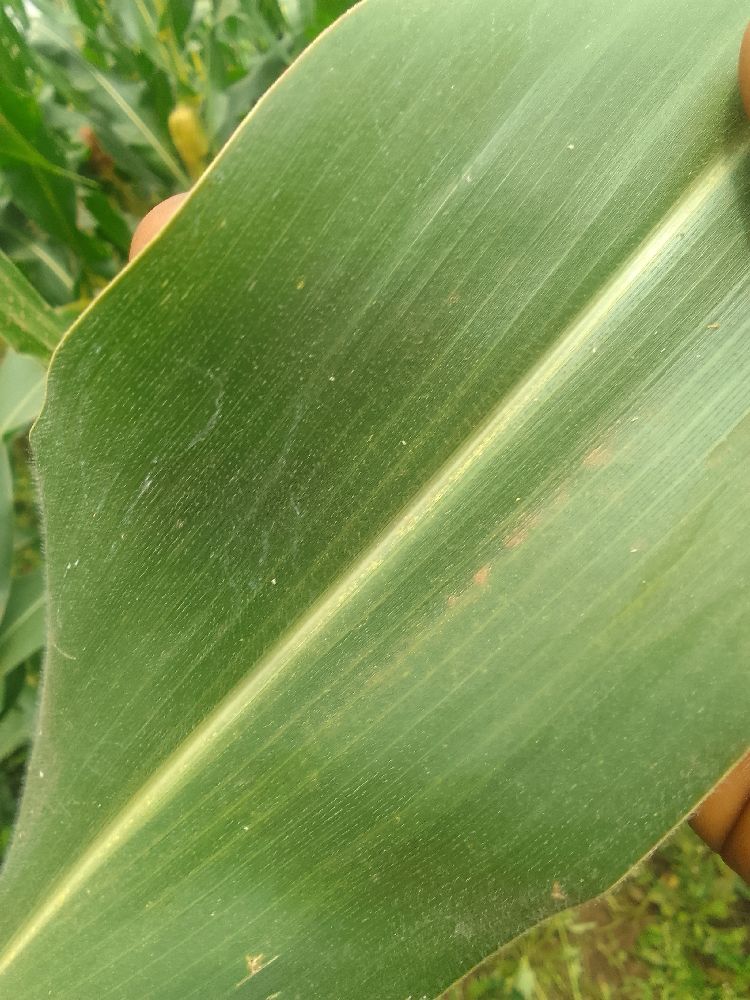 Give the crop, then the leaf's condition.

maize, healthy
